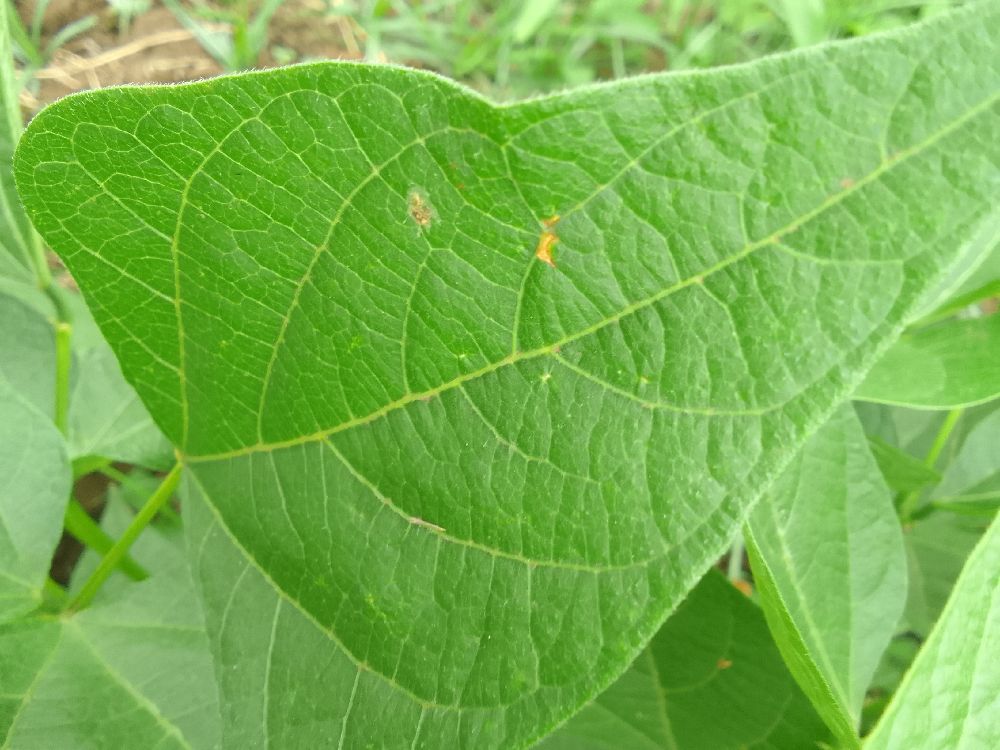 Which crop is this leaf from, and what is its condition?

common bean, healthy
